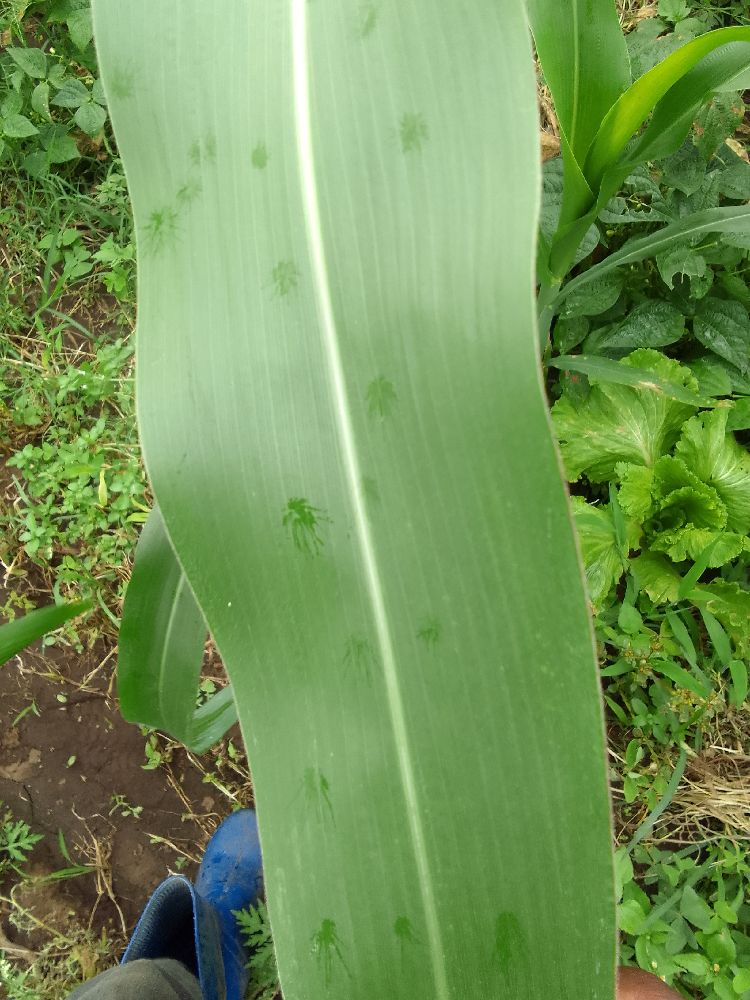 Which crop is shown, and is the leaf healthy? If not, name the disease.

maize, healthy
